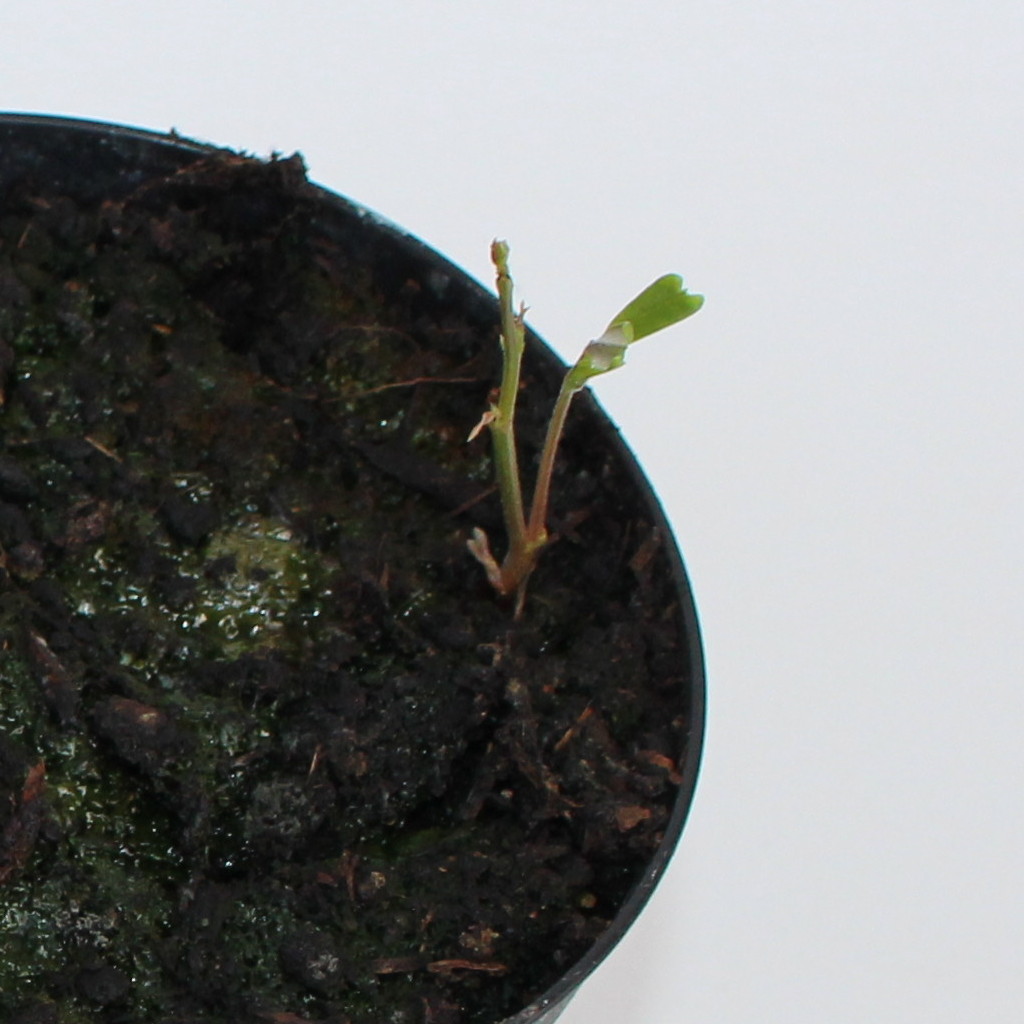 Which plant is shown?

Vicia sativa
